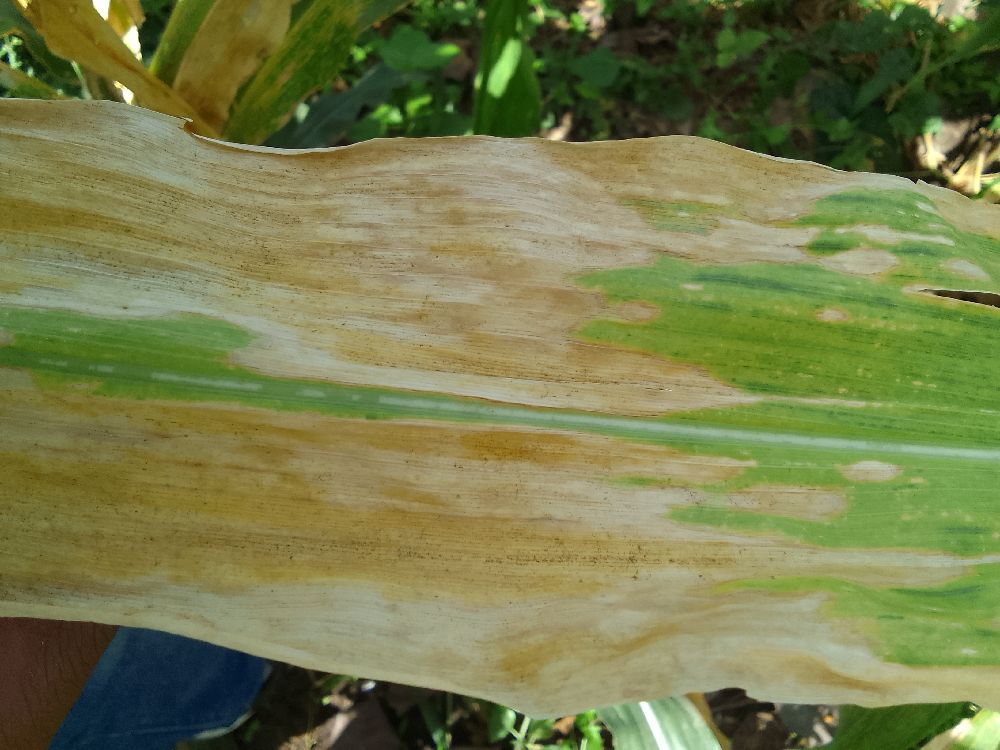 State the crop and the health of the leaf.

maize, maize lethal necrosis
